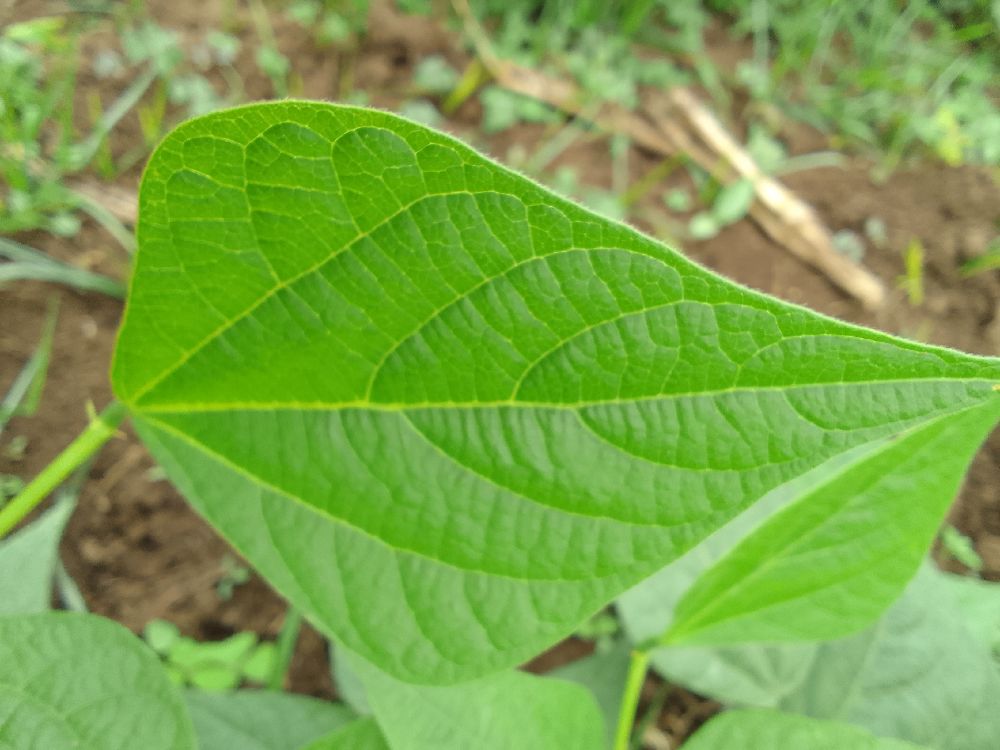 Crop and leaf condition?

common bean, healthy
